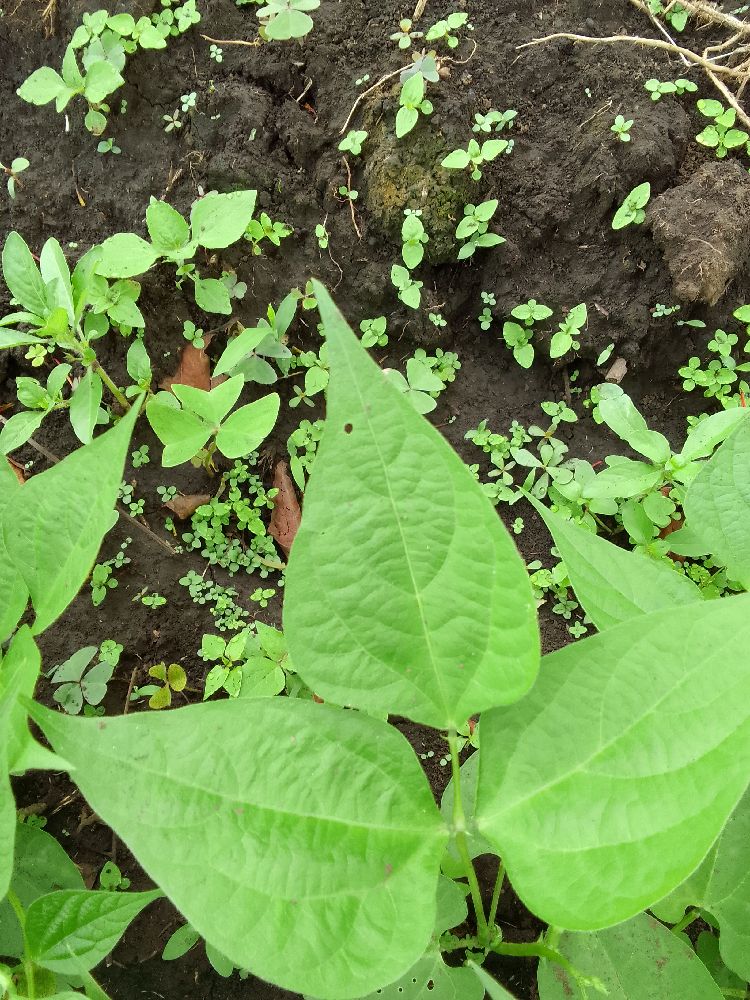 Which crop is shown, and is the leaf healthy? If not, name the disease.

common bean, healthy
